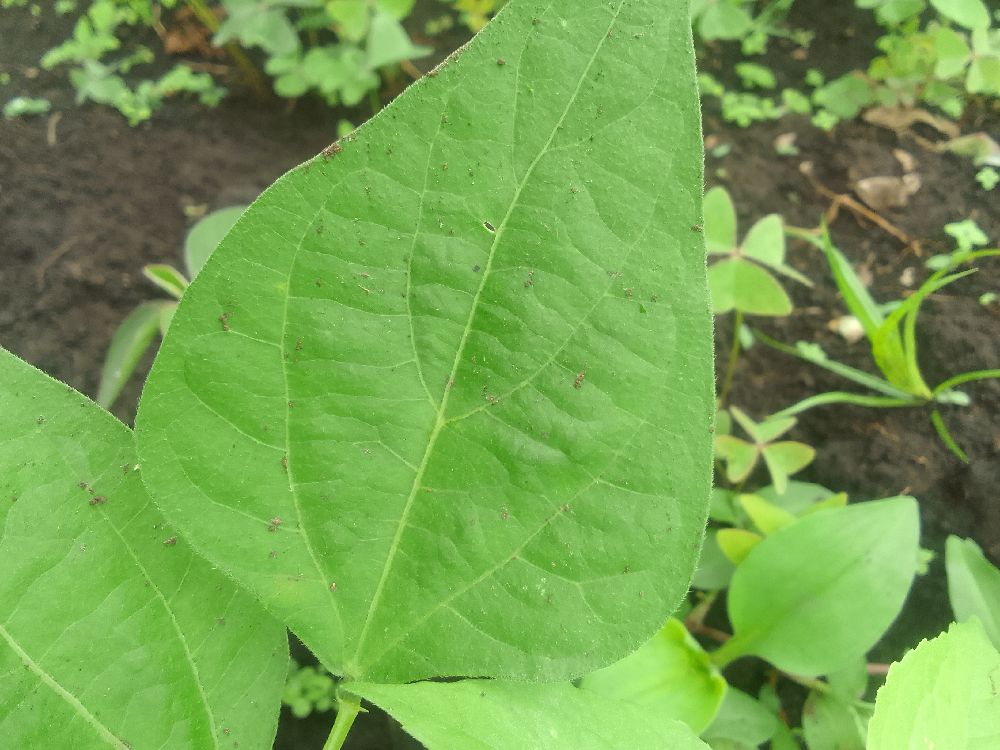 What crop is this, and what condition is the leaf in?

common bean, healthy
